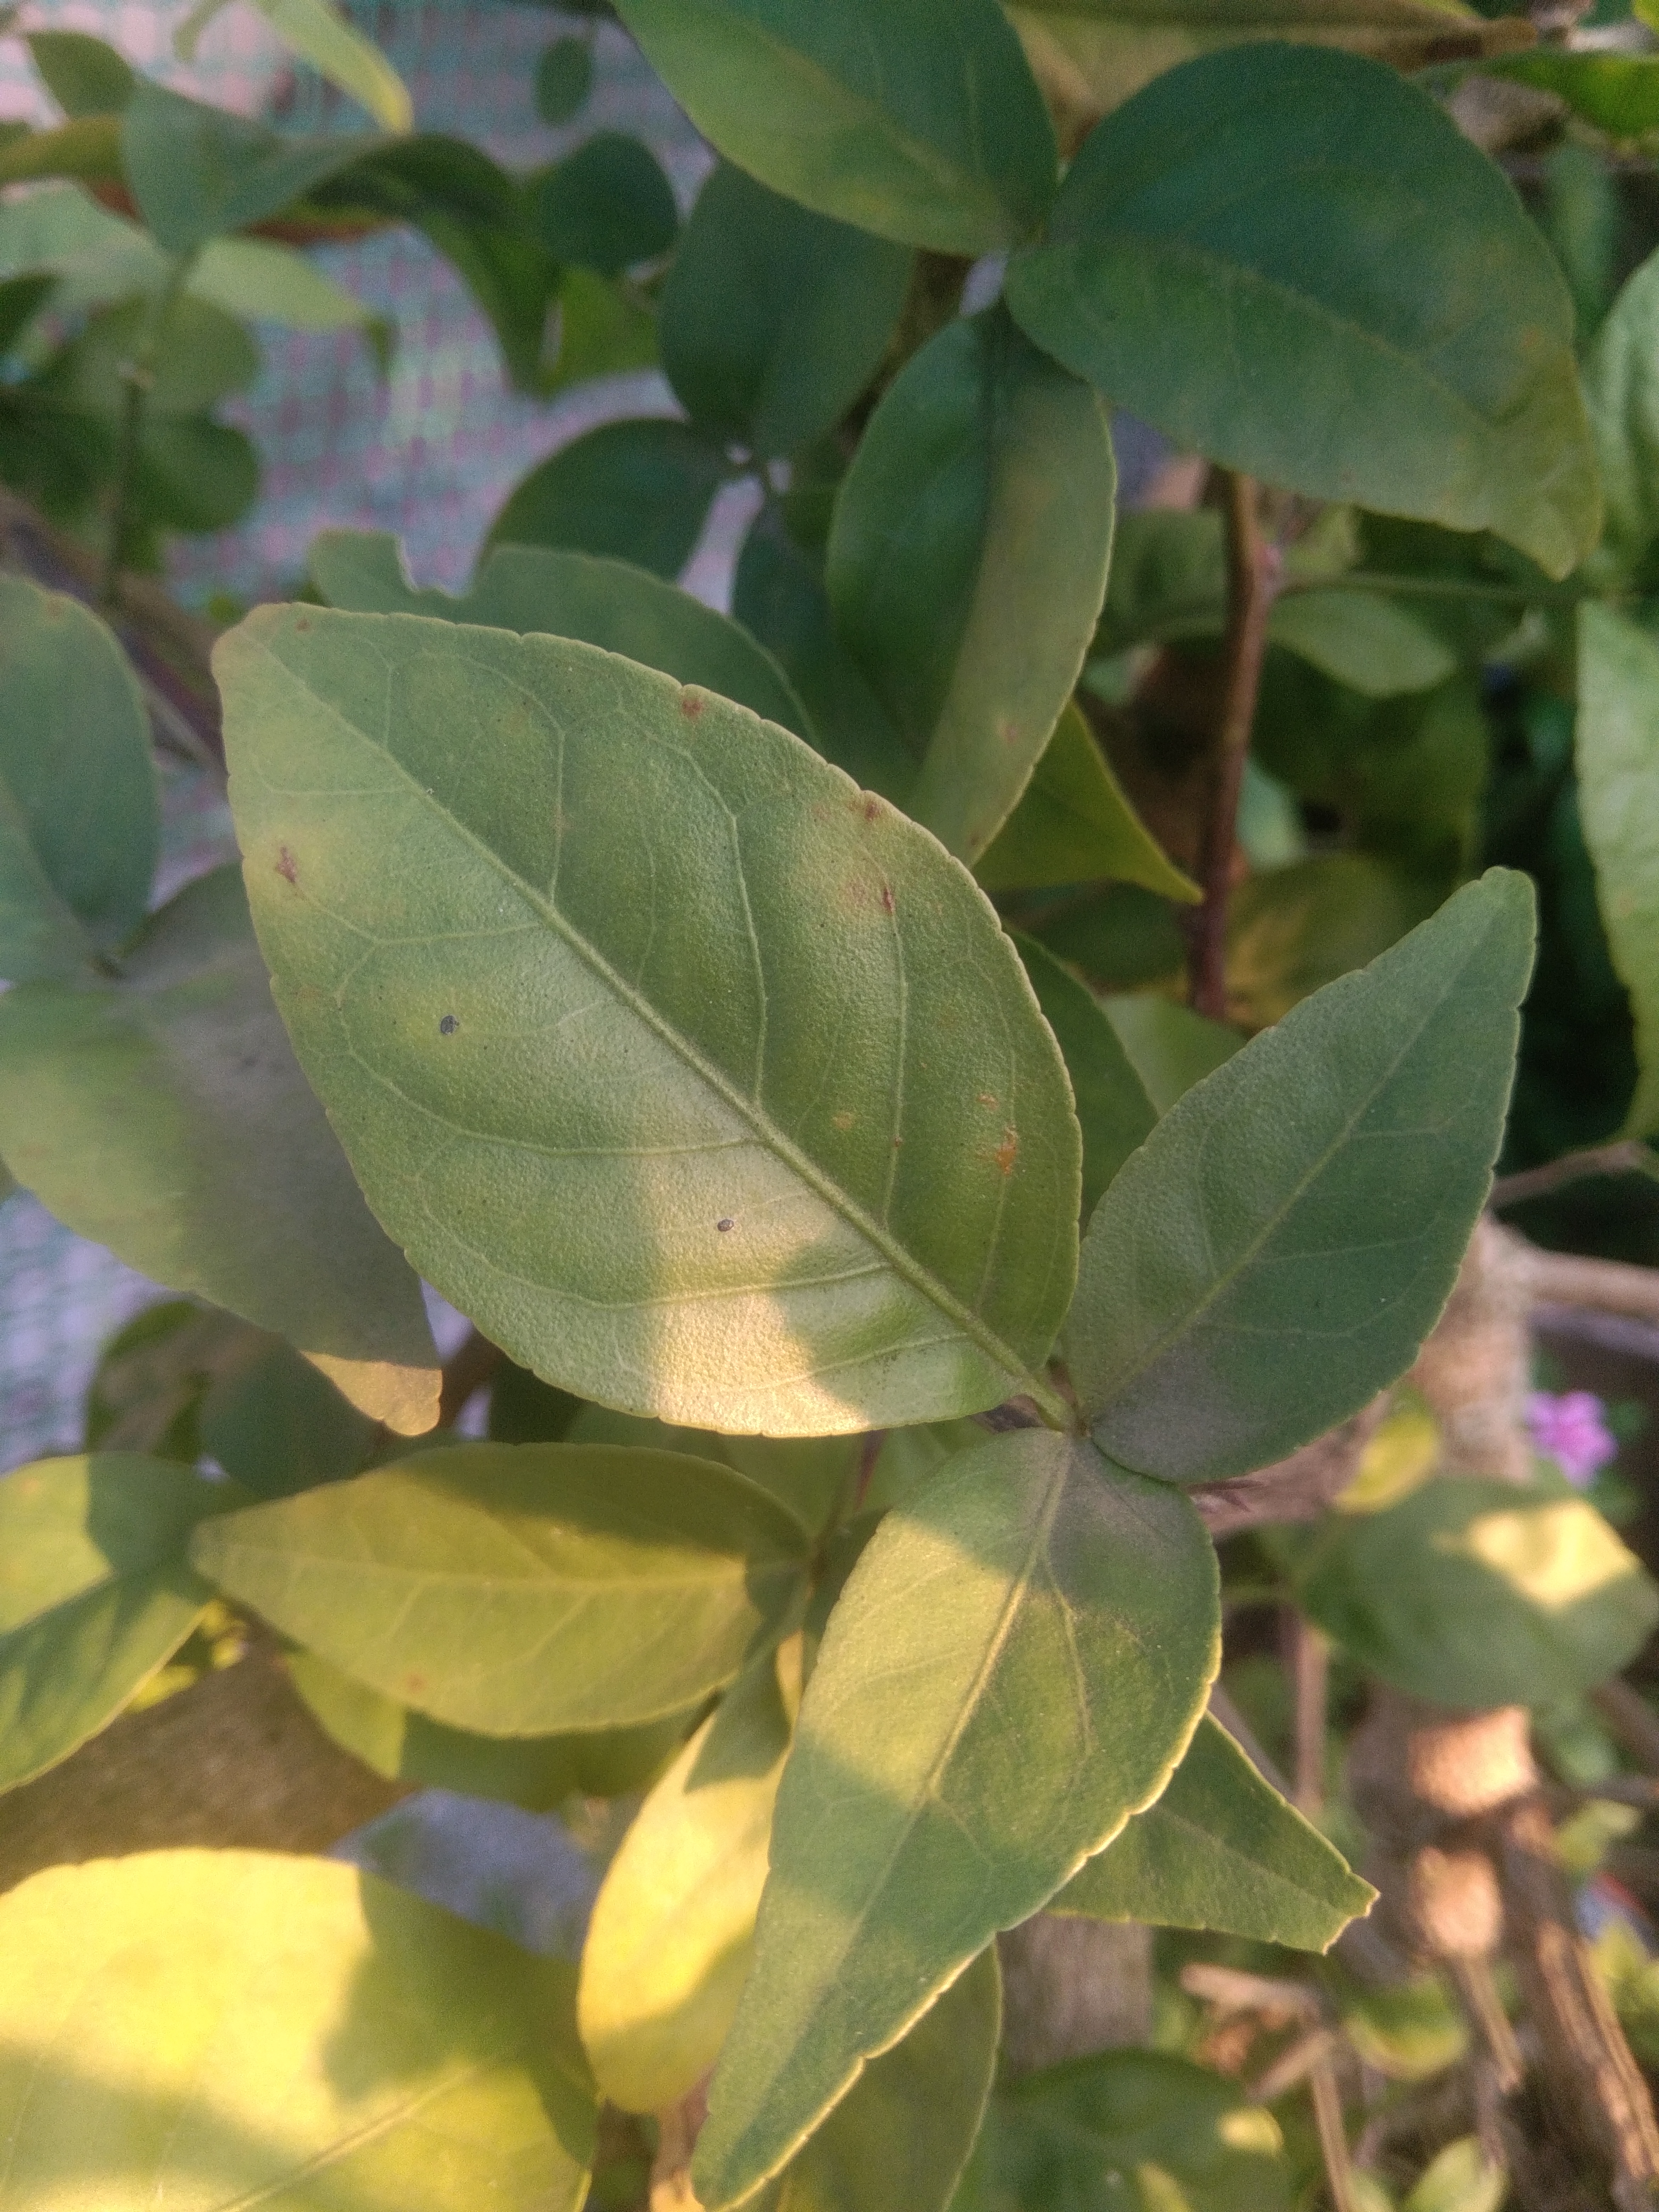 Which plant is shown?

wood apple
